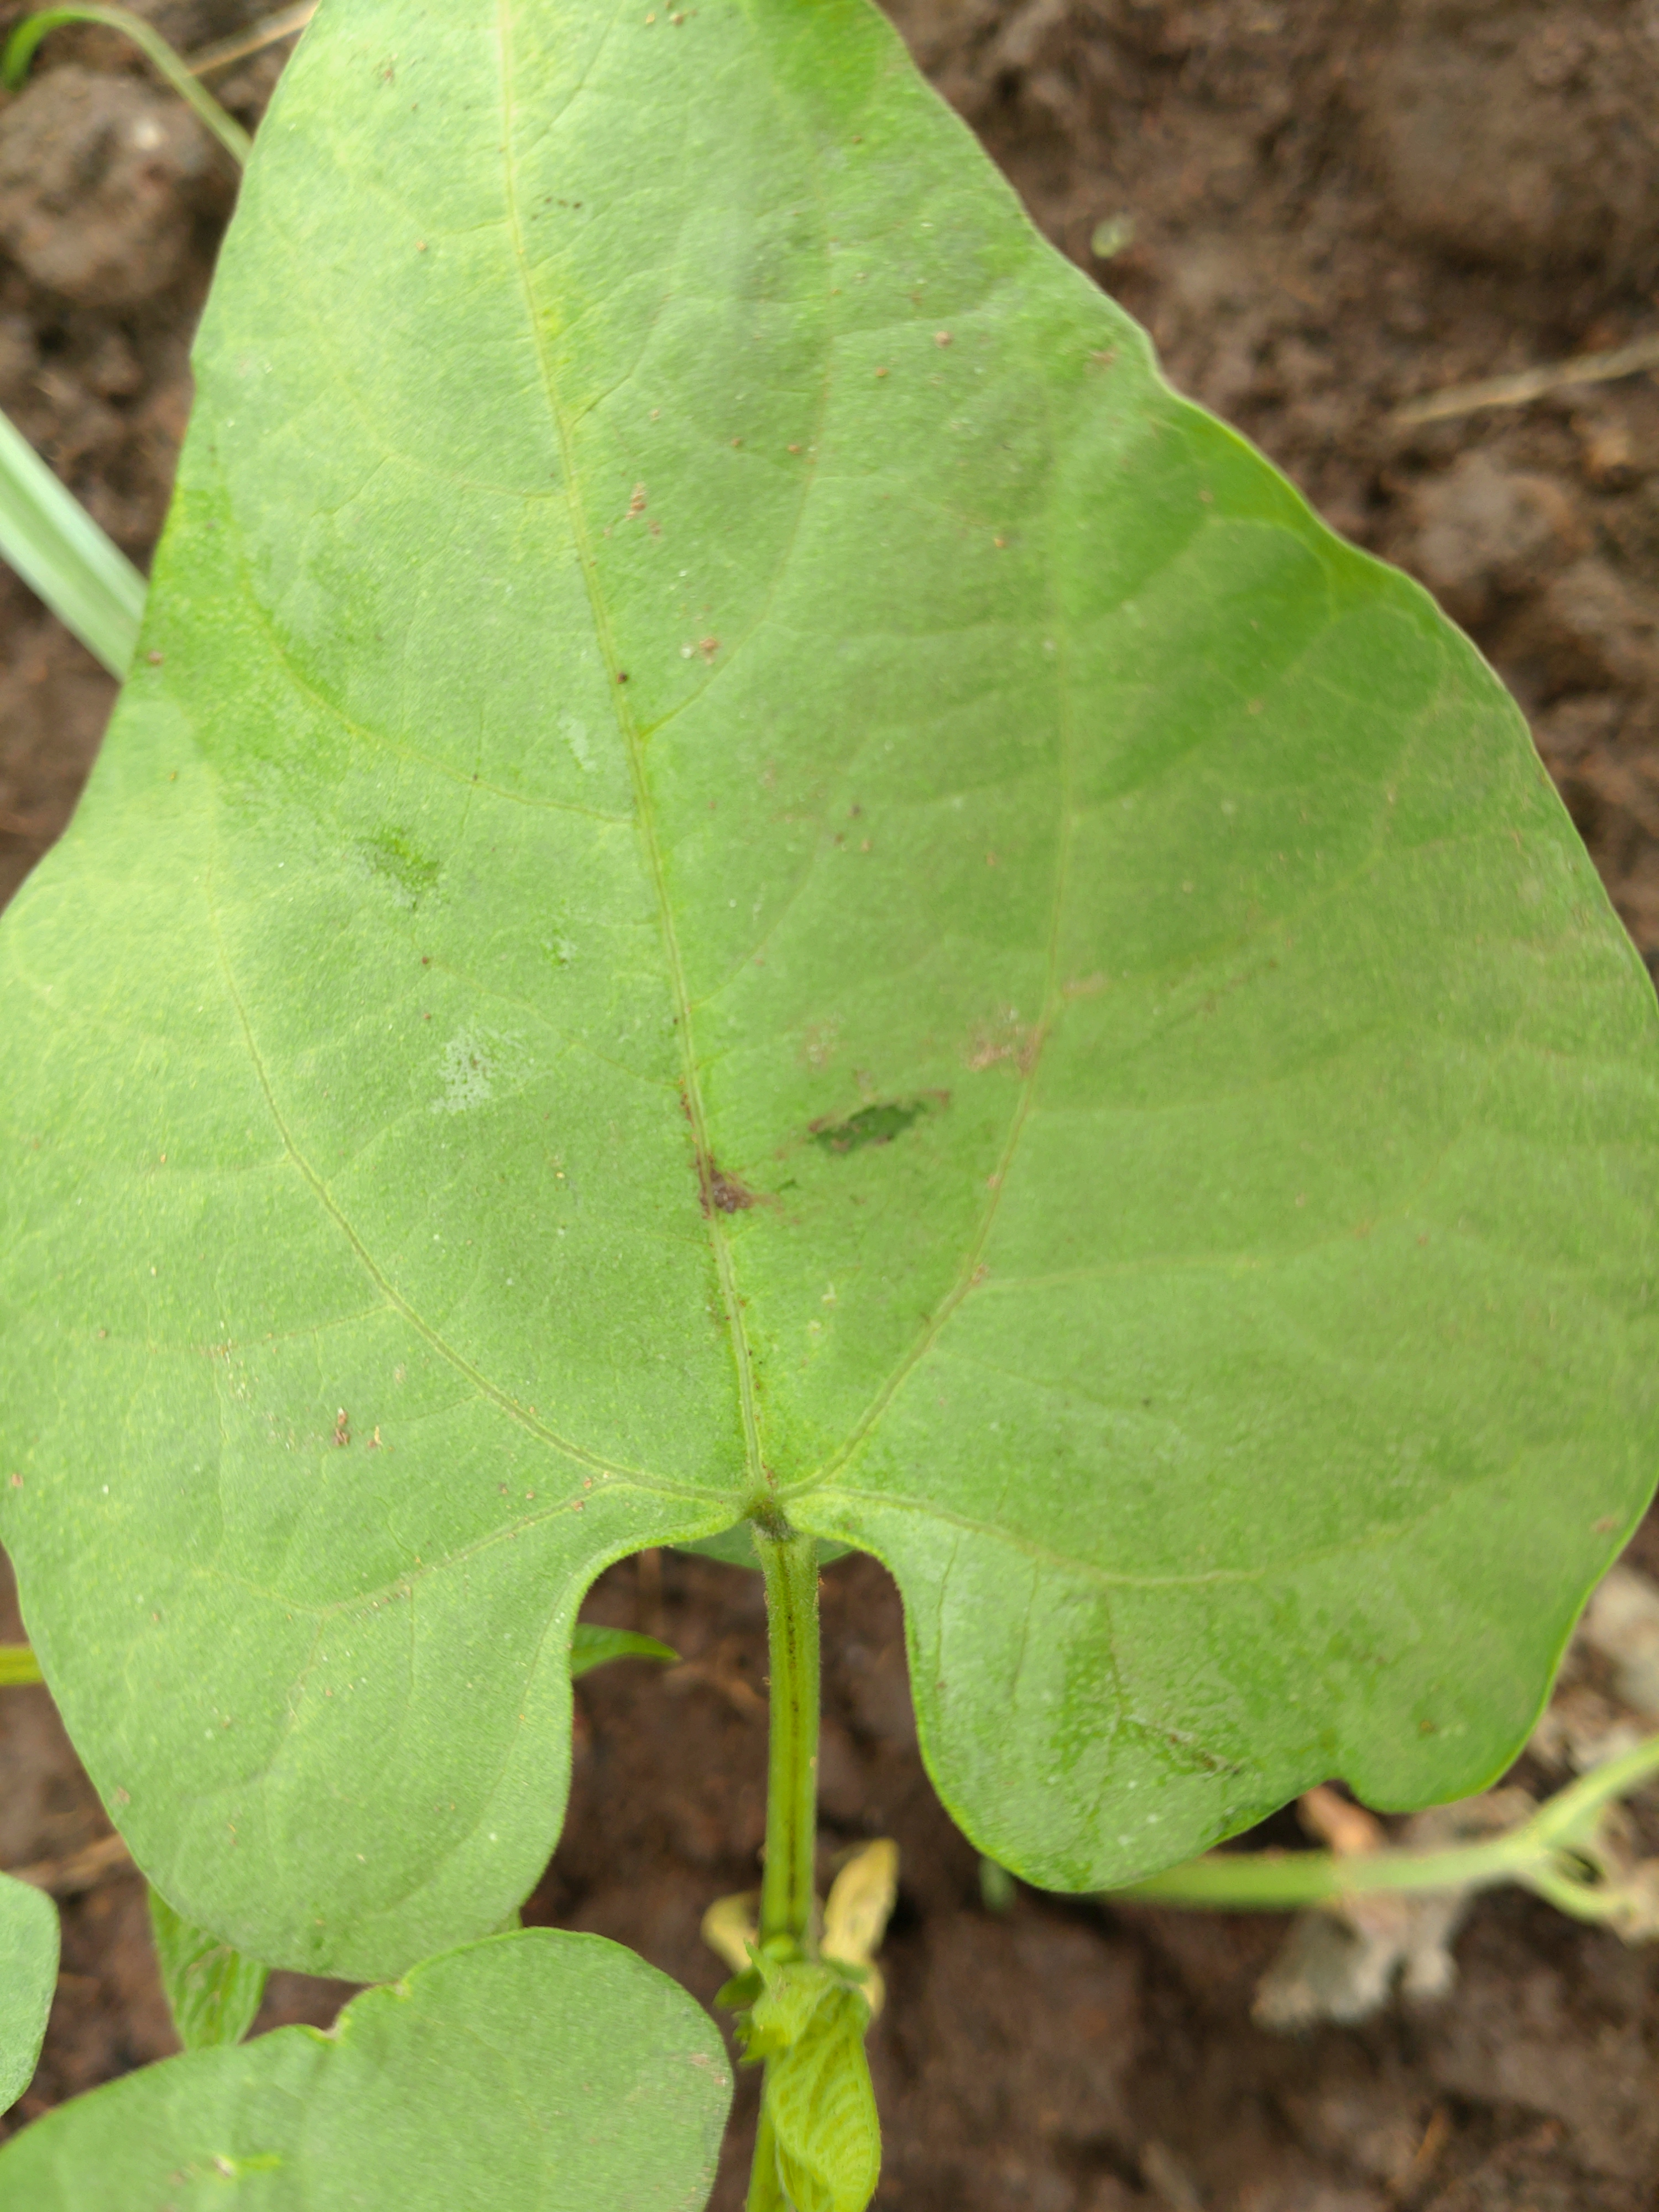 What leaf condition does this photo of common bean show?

healthy
